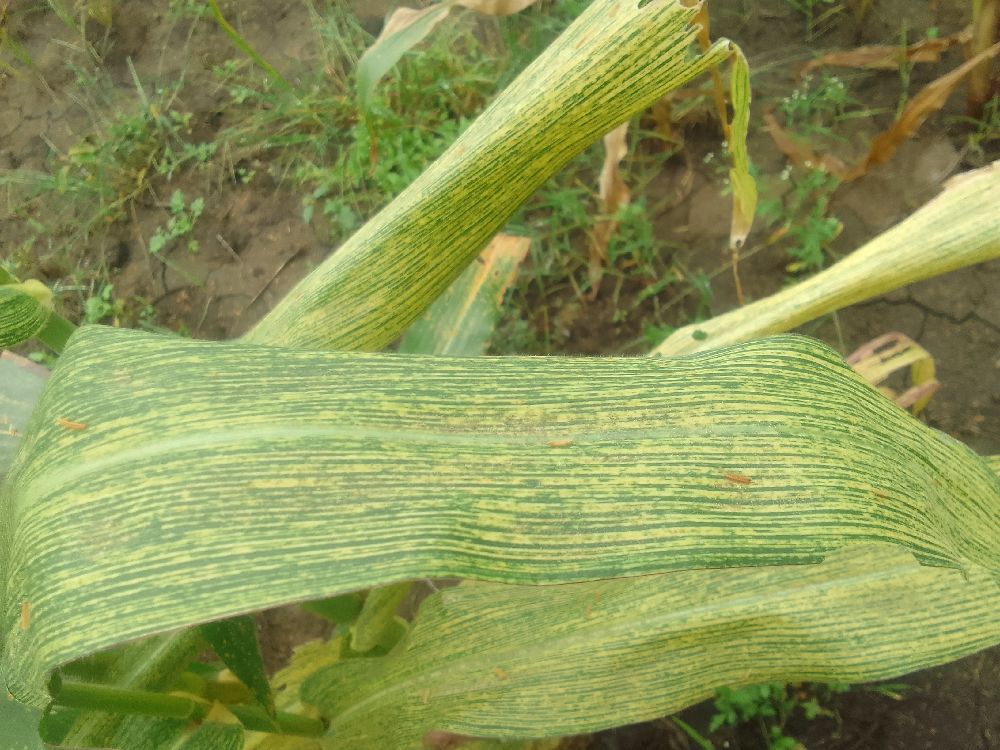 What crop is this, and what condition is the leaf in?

maize, maize streak virus
